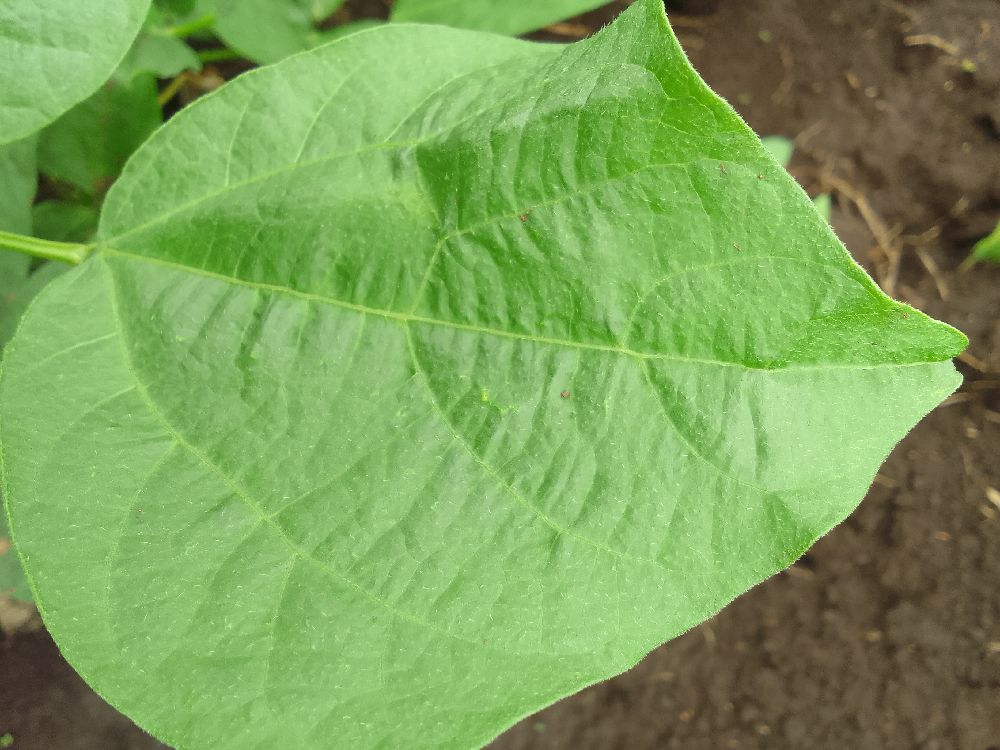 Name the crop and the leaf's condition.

common bean, healthy
